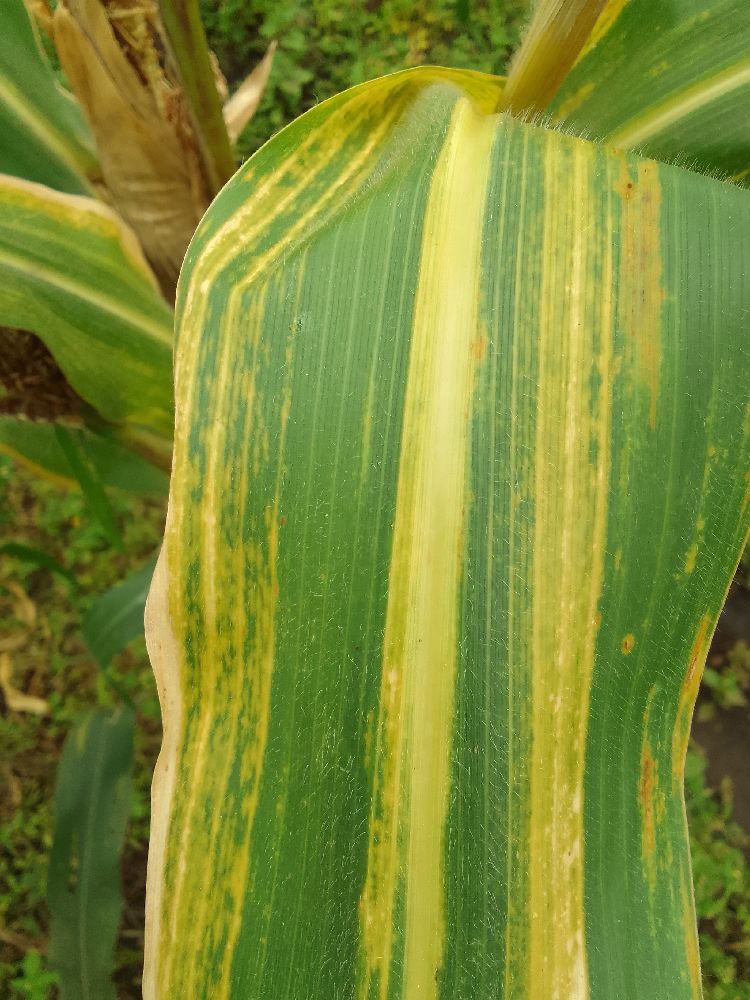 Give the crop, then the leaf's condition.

maize, maize lethal necrosis
